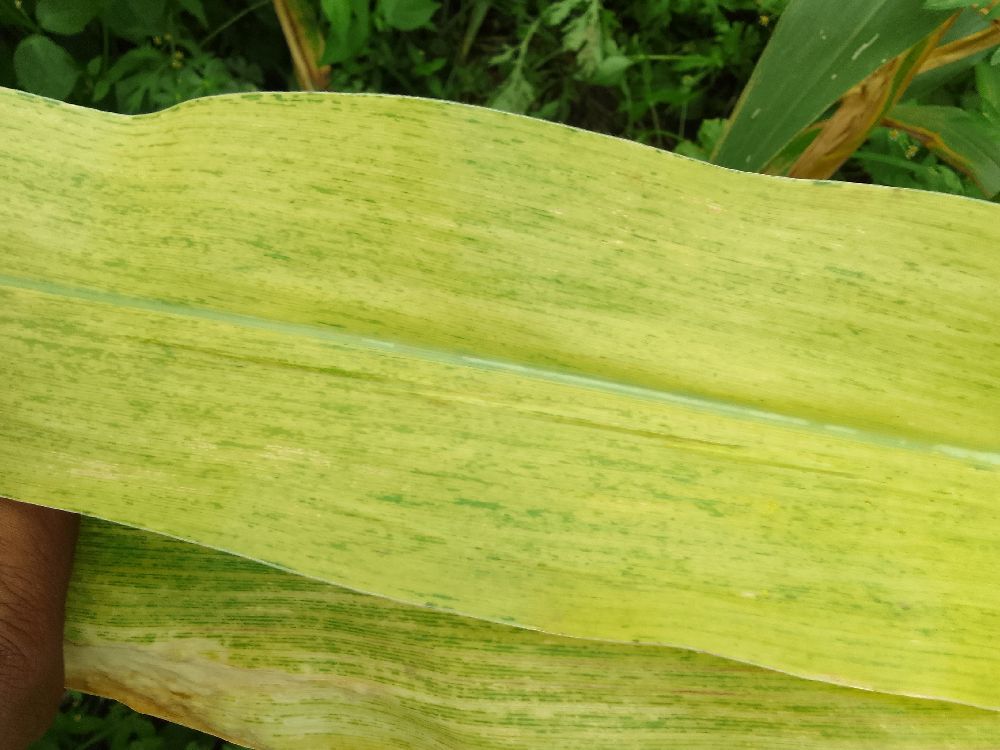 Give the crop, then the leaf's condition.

maize, maize lethal necrosis
